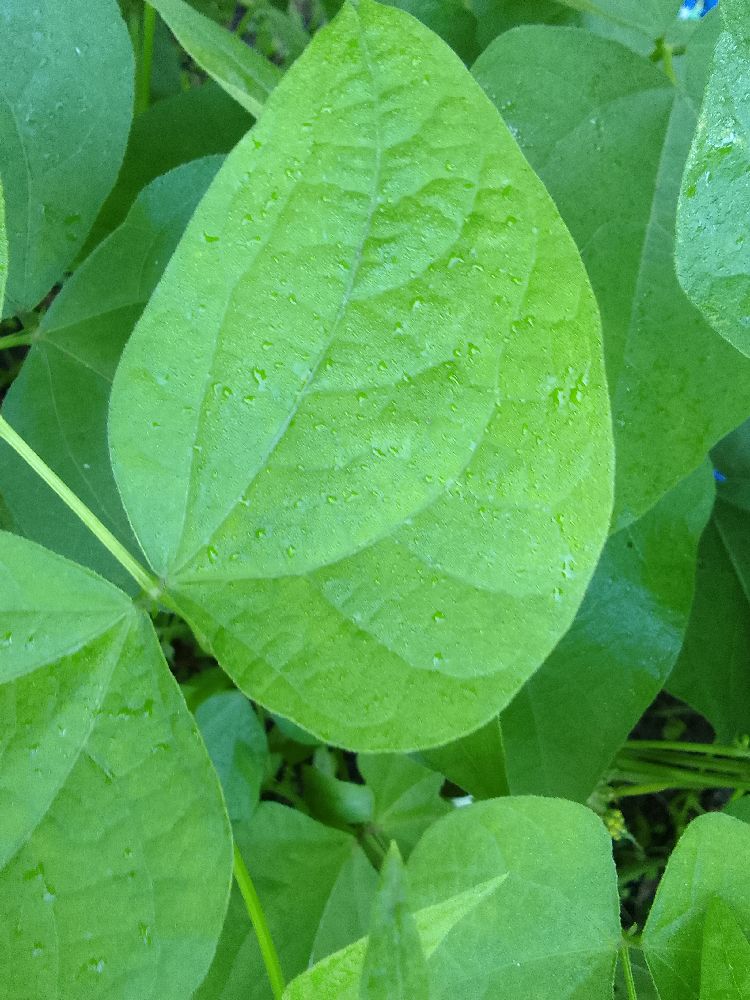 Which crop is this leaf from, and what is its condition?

common bean, healthy
